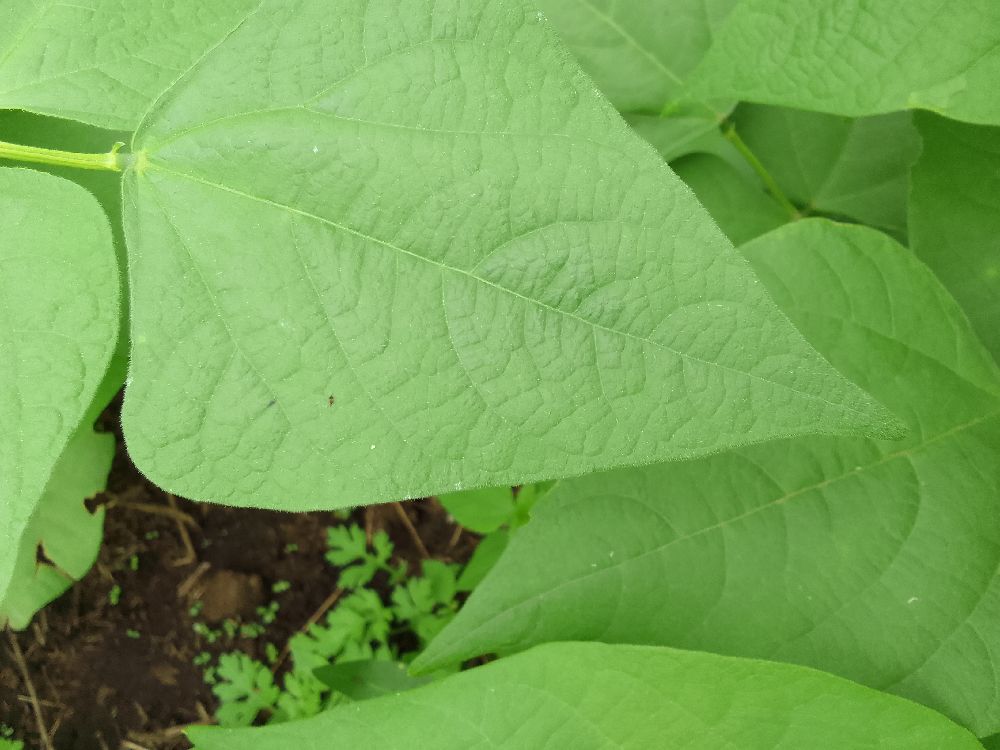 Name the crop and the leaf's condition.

common bean, healthy
